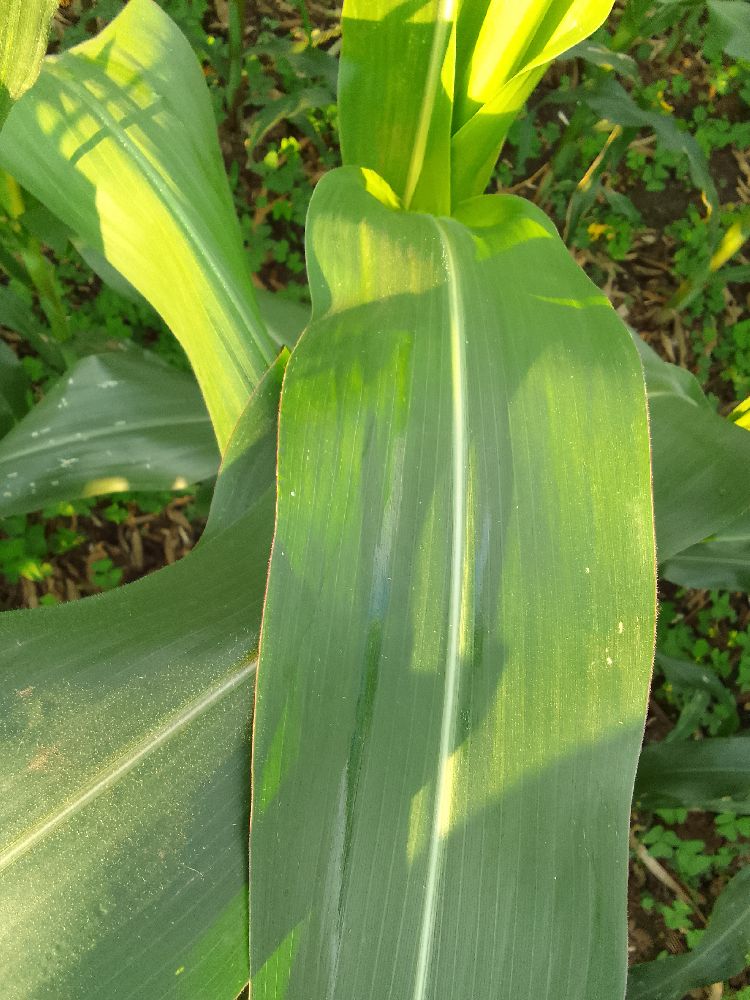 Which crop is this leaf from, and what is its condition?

maize, healthy
